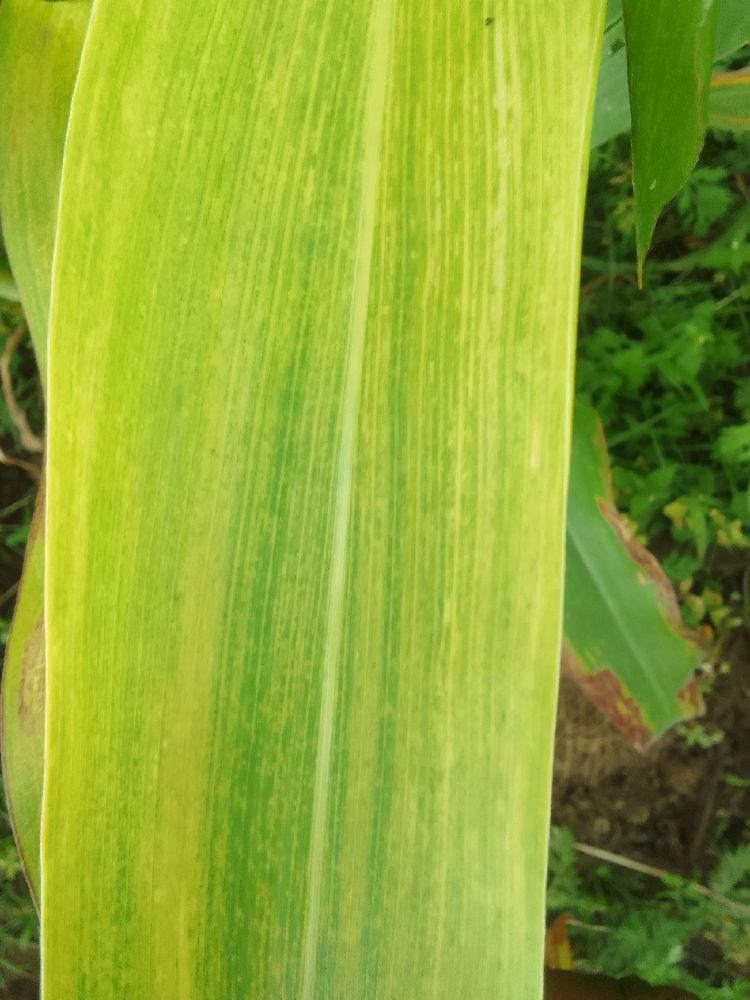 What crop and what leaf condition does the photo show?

maize, maize lethal necrosis
